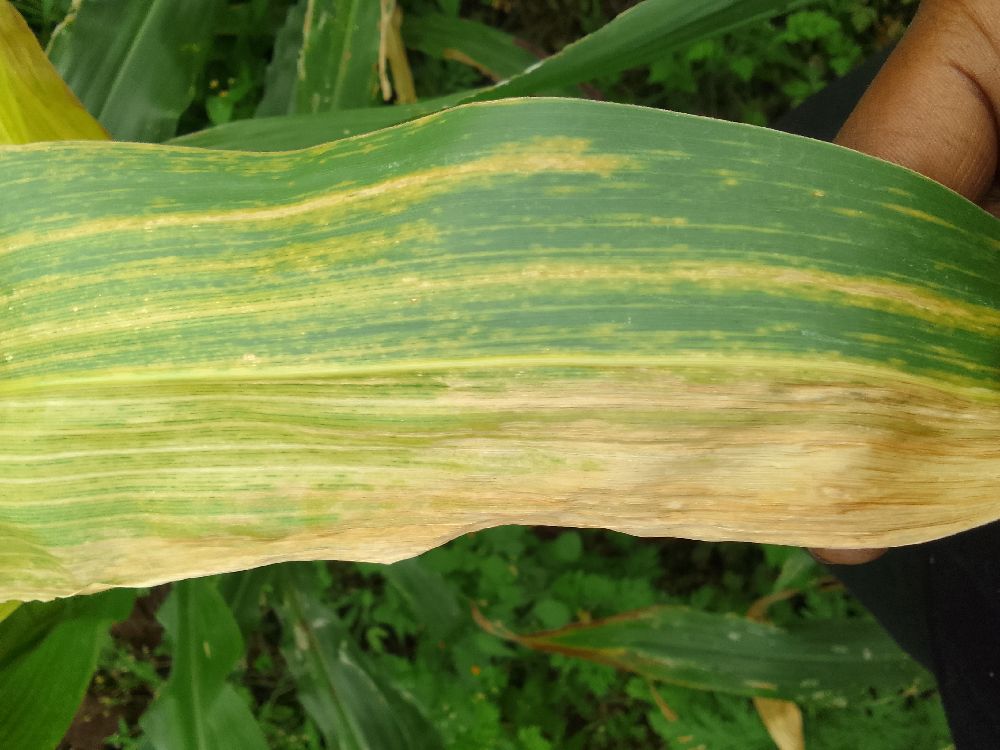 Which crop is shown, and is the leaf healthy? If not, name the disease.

maize, maize lethal necrosis
